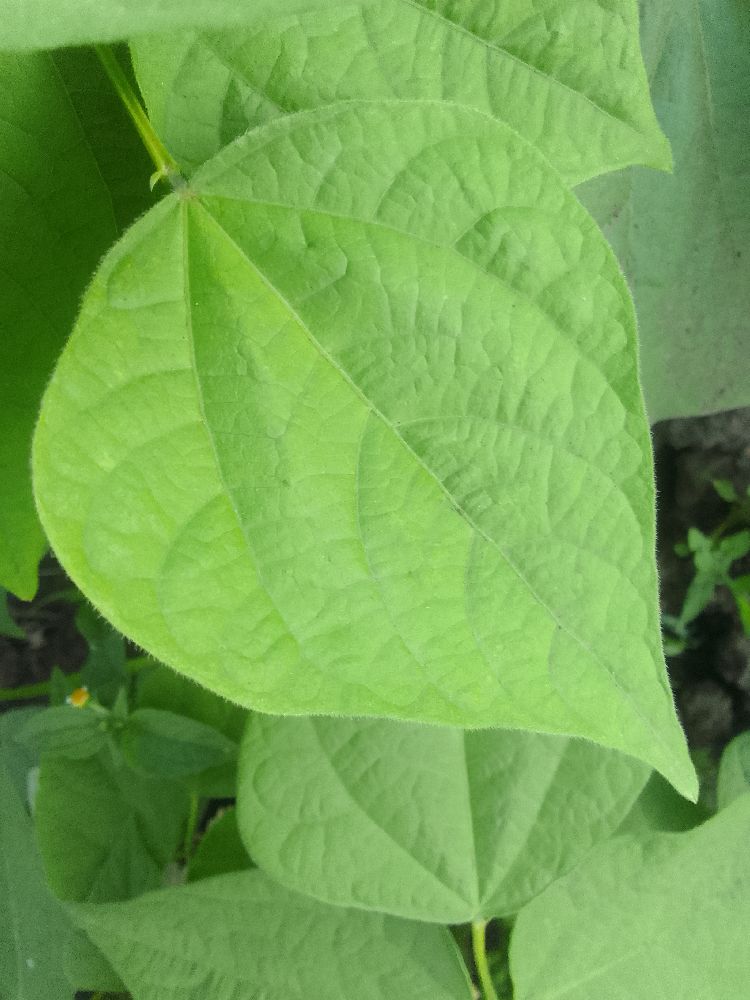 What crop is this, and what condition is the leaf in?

common bean, healthy
